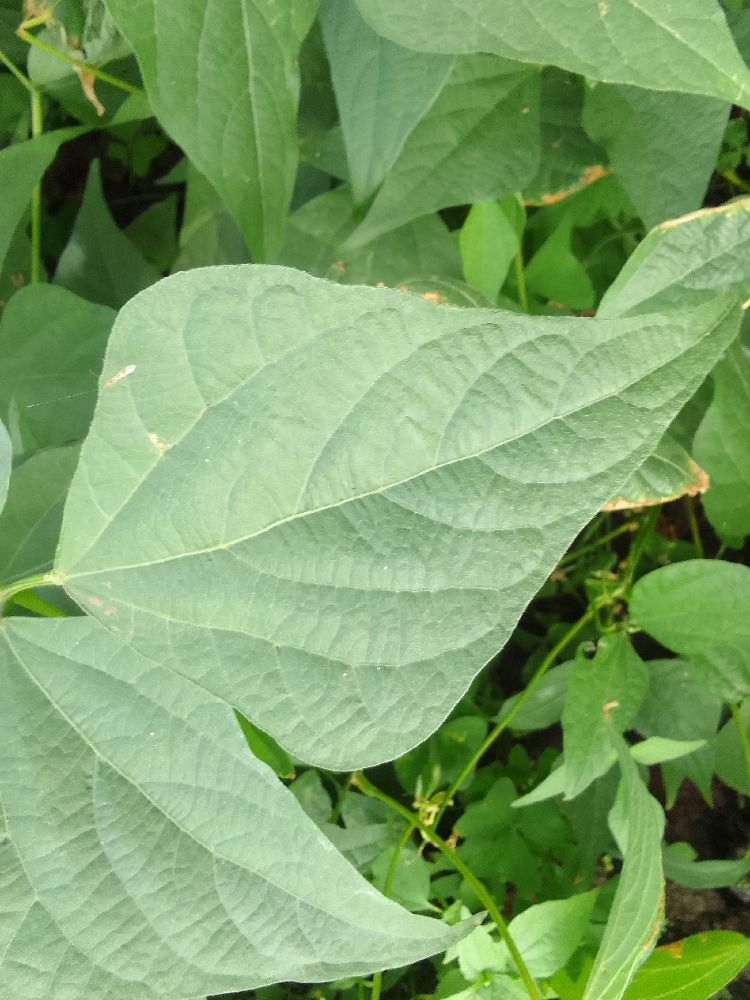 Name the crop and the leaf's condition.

common bean, healthy
